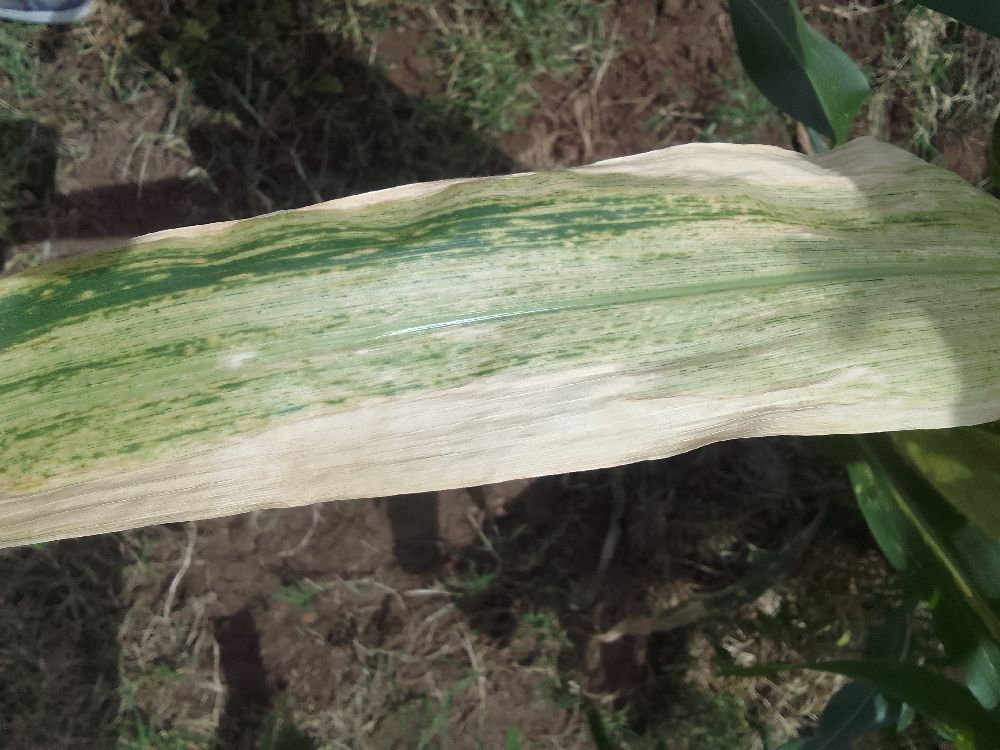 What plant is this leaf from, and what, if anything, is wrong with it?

maize, maize lethal necrosis
